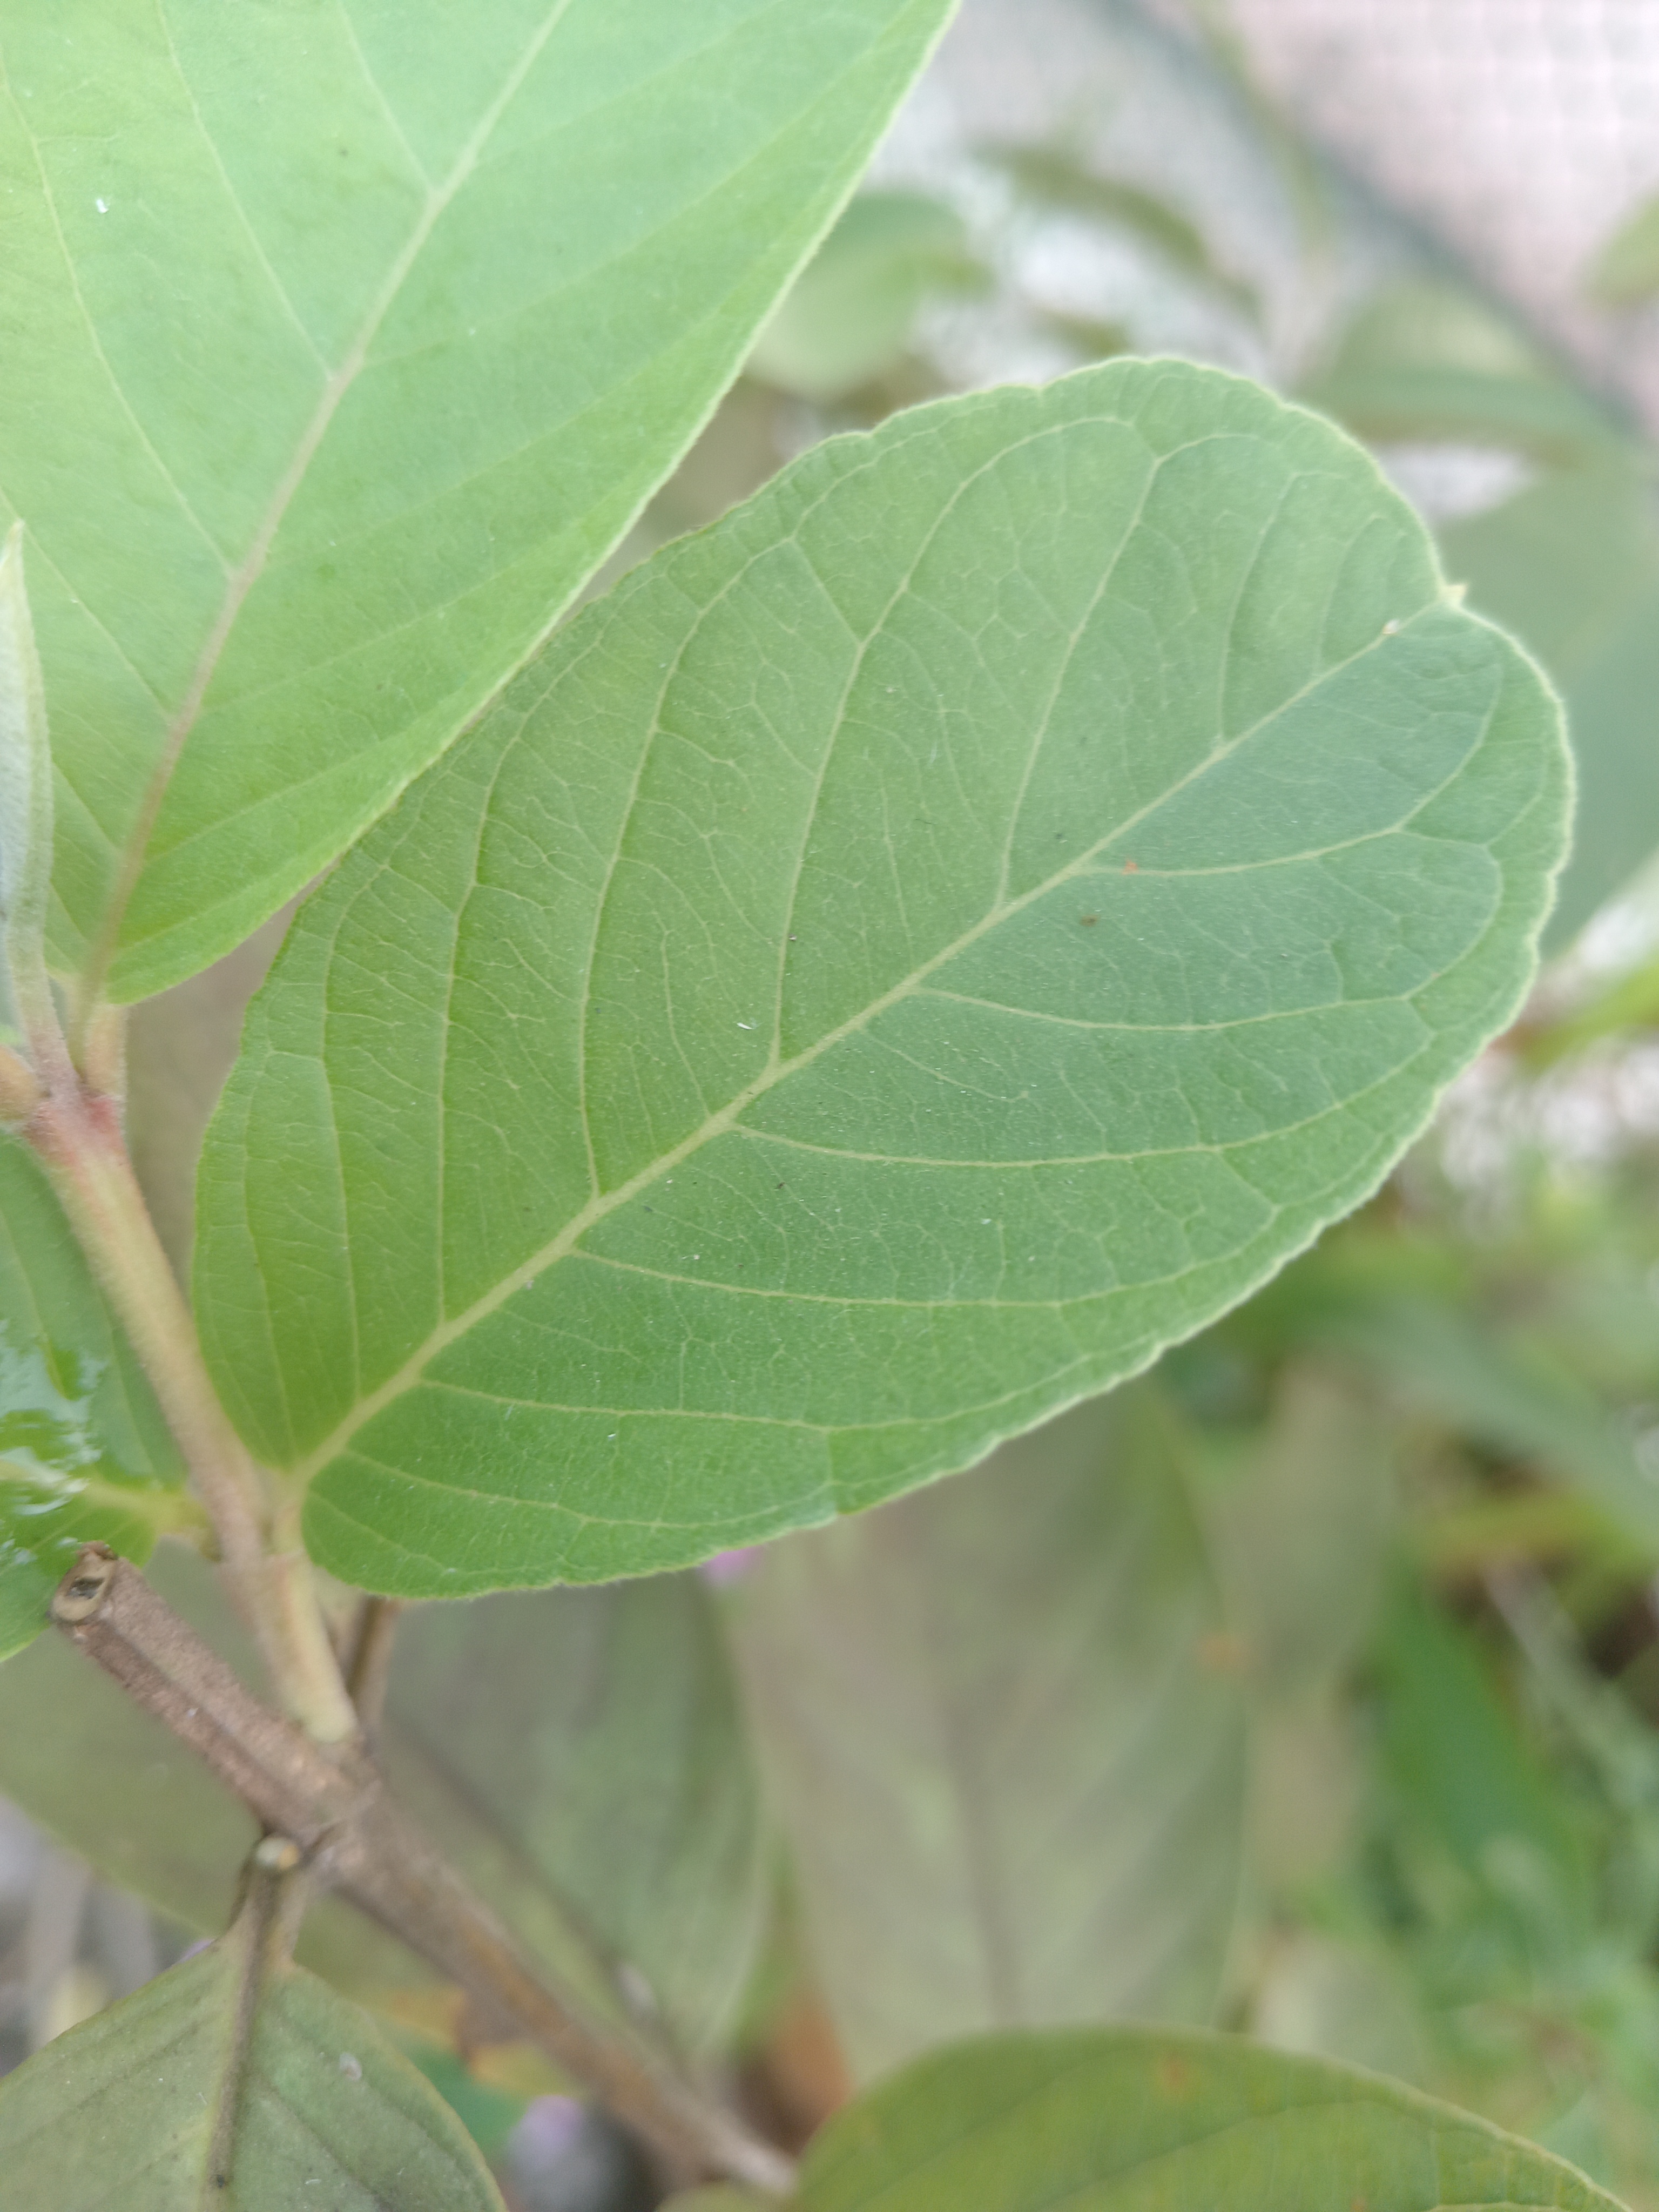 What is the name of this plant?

guava
